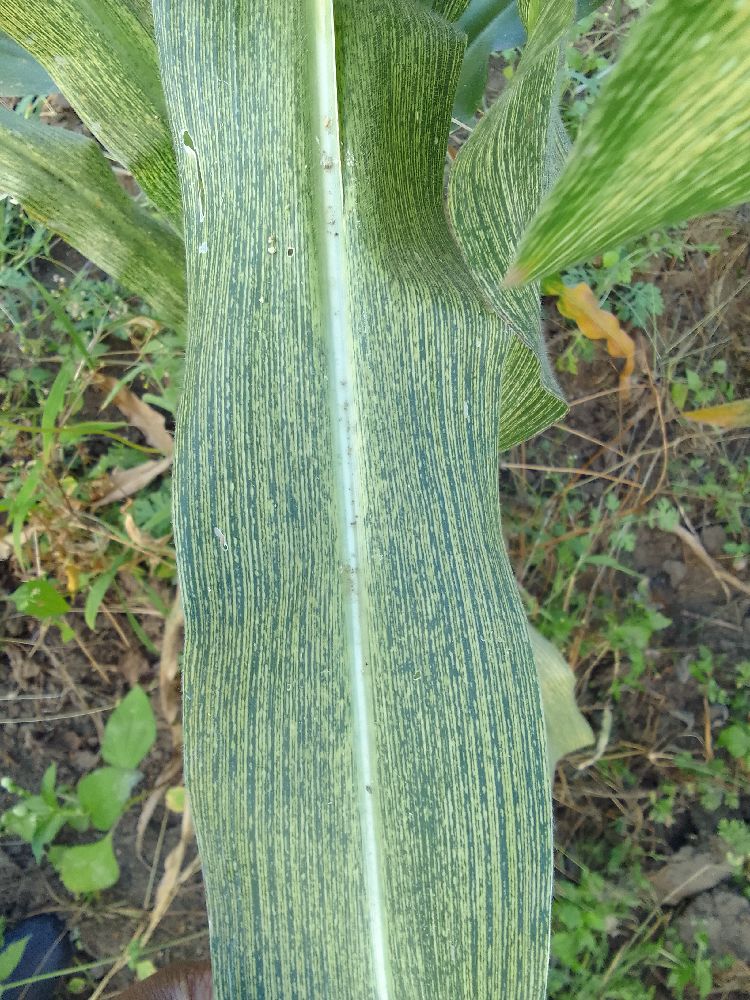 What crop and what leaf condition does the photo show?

maize, maize streak virus
